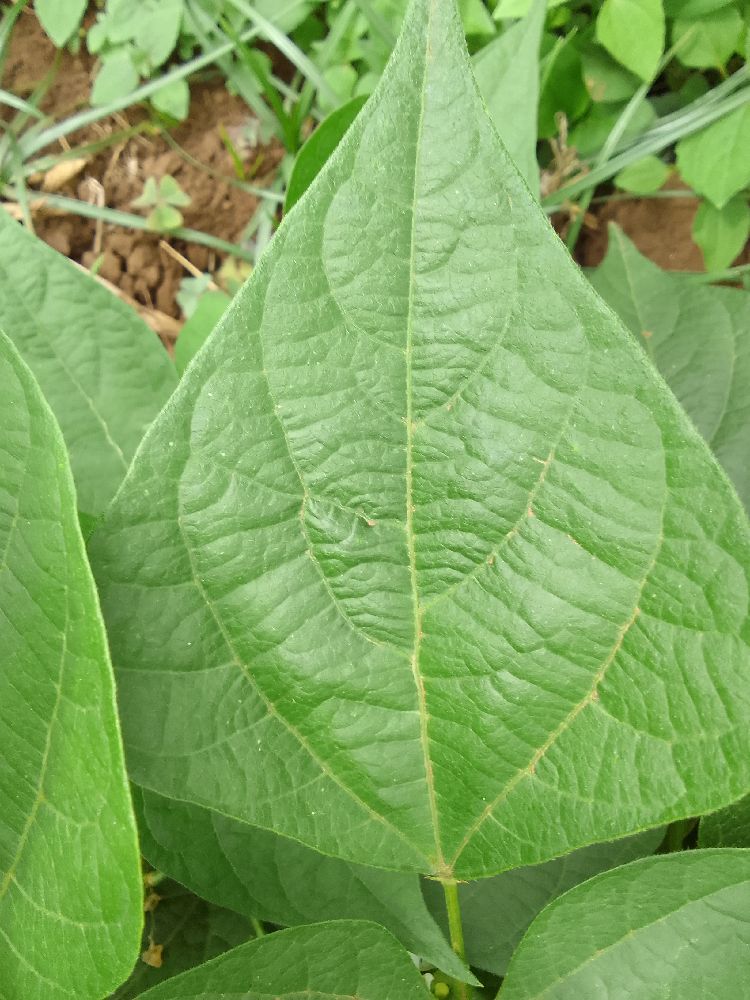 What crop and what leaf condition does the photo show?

common bean, healthy
